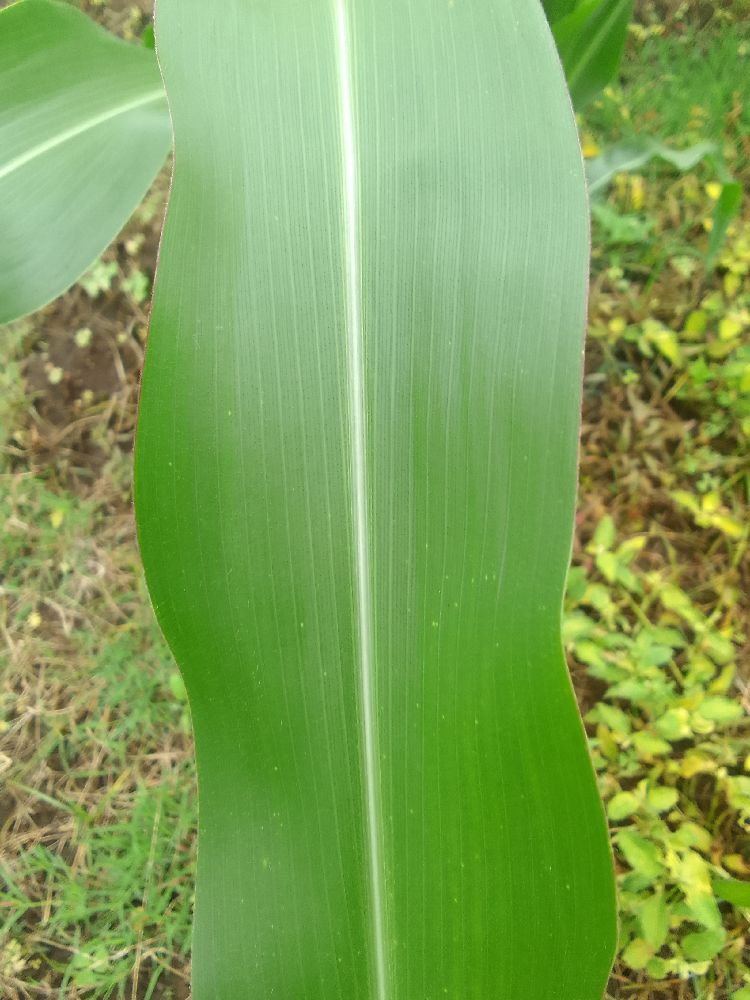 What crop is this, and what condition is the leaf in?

maize, healthy
